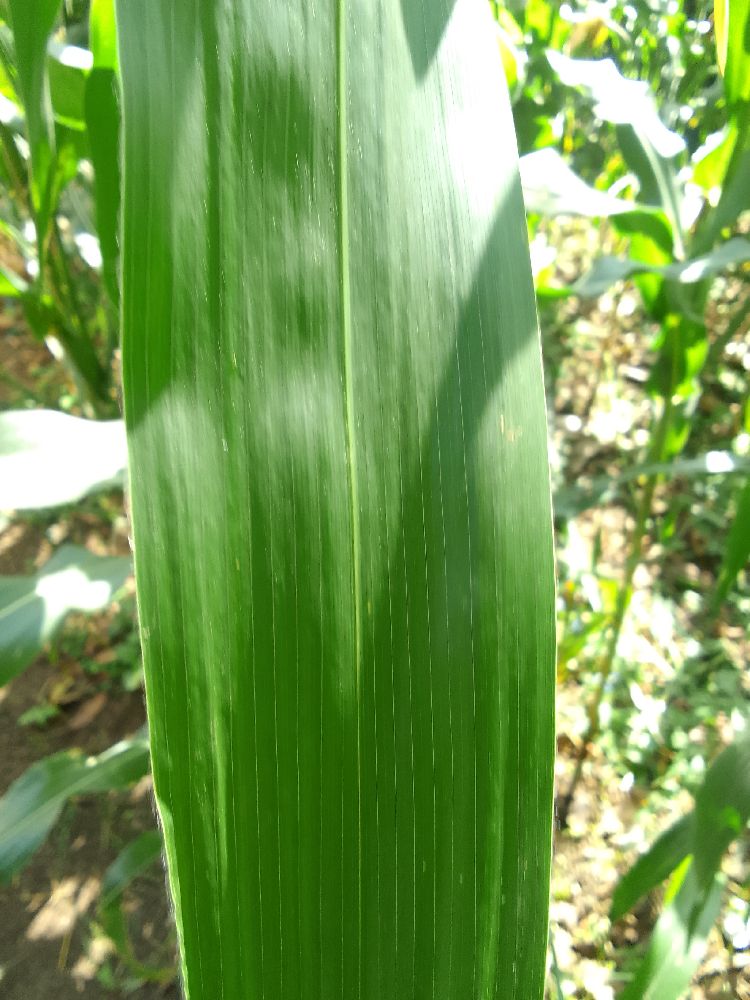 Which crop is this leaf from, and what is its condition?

maize, healthy
